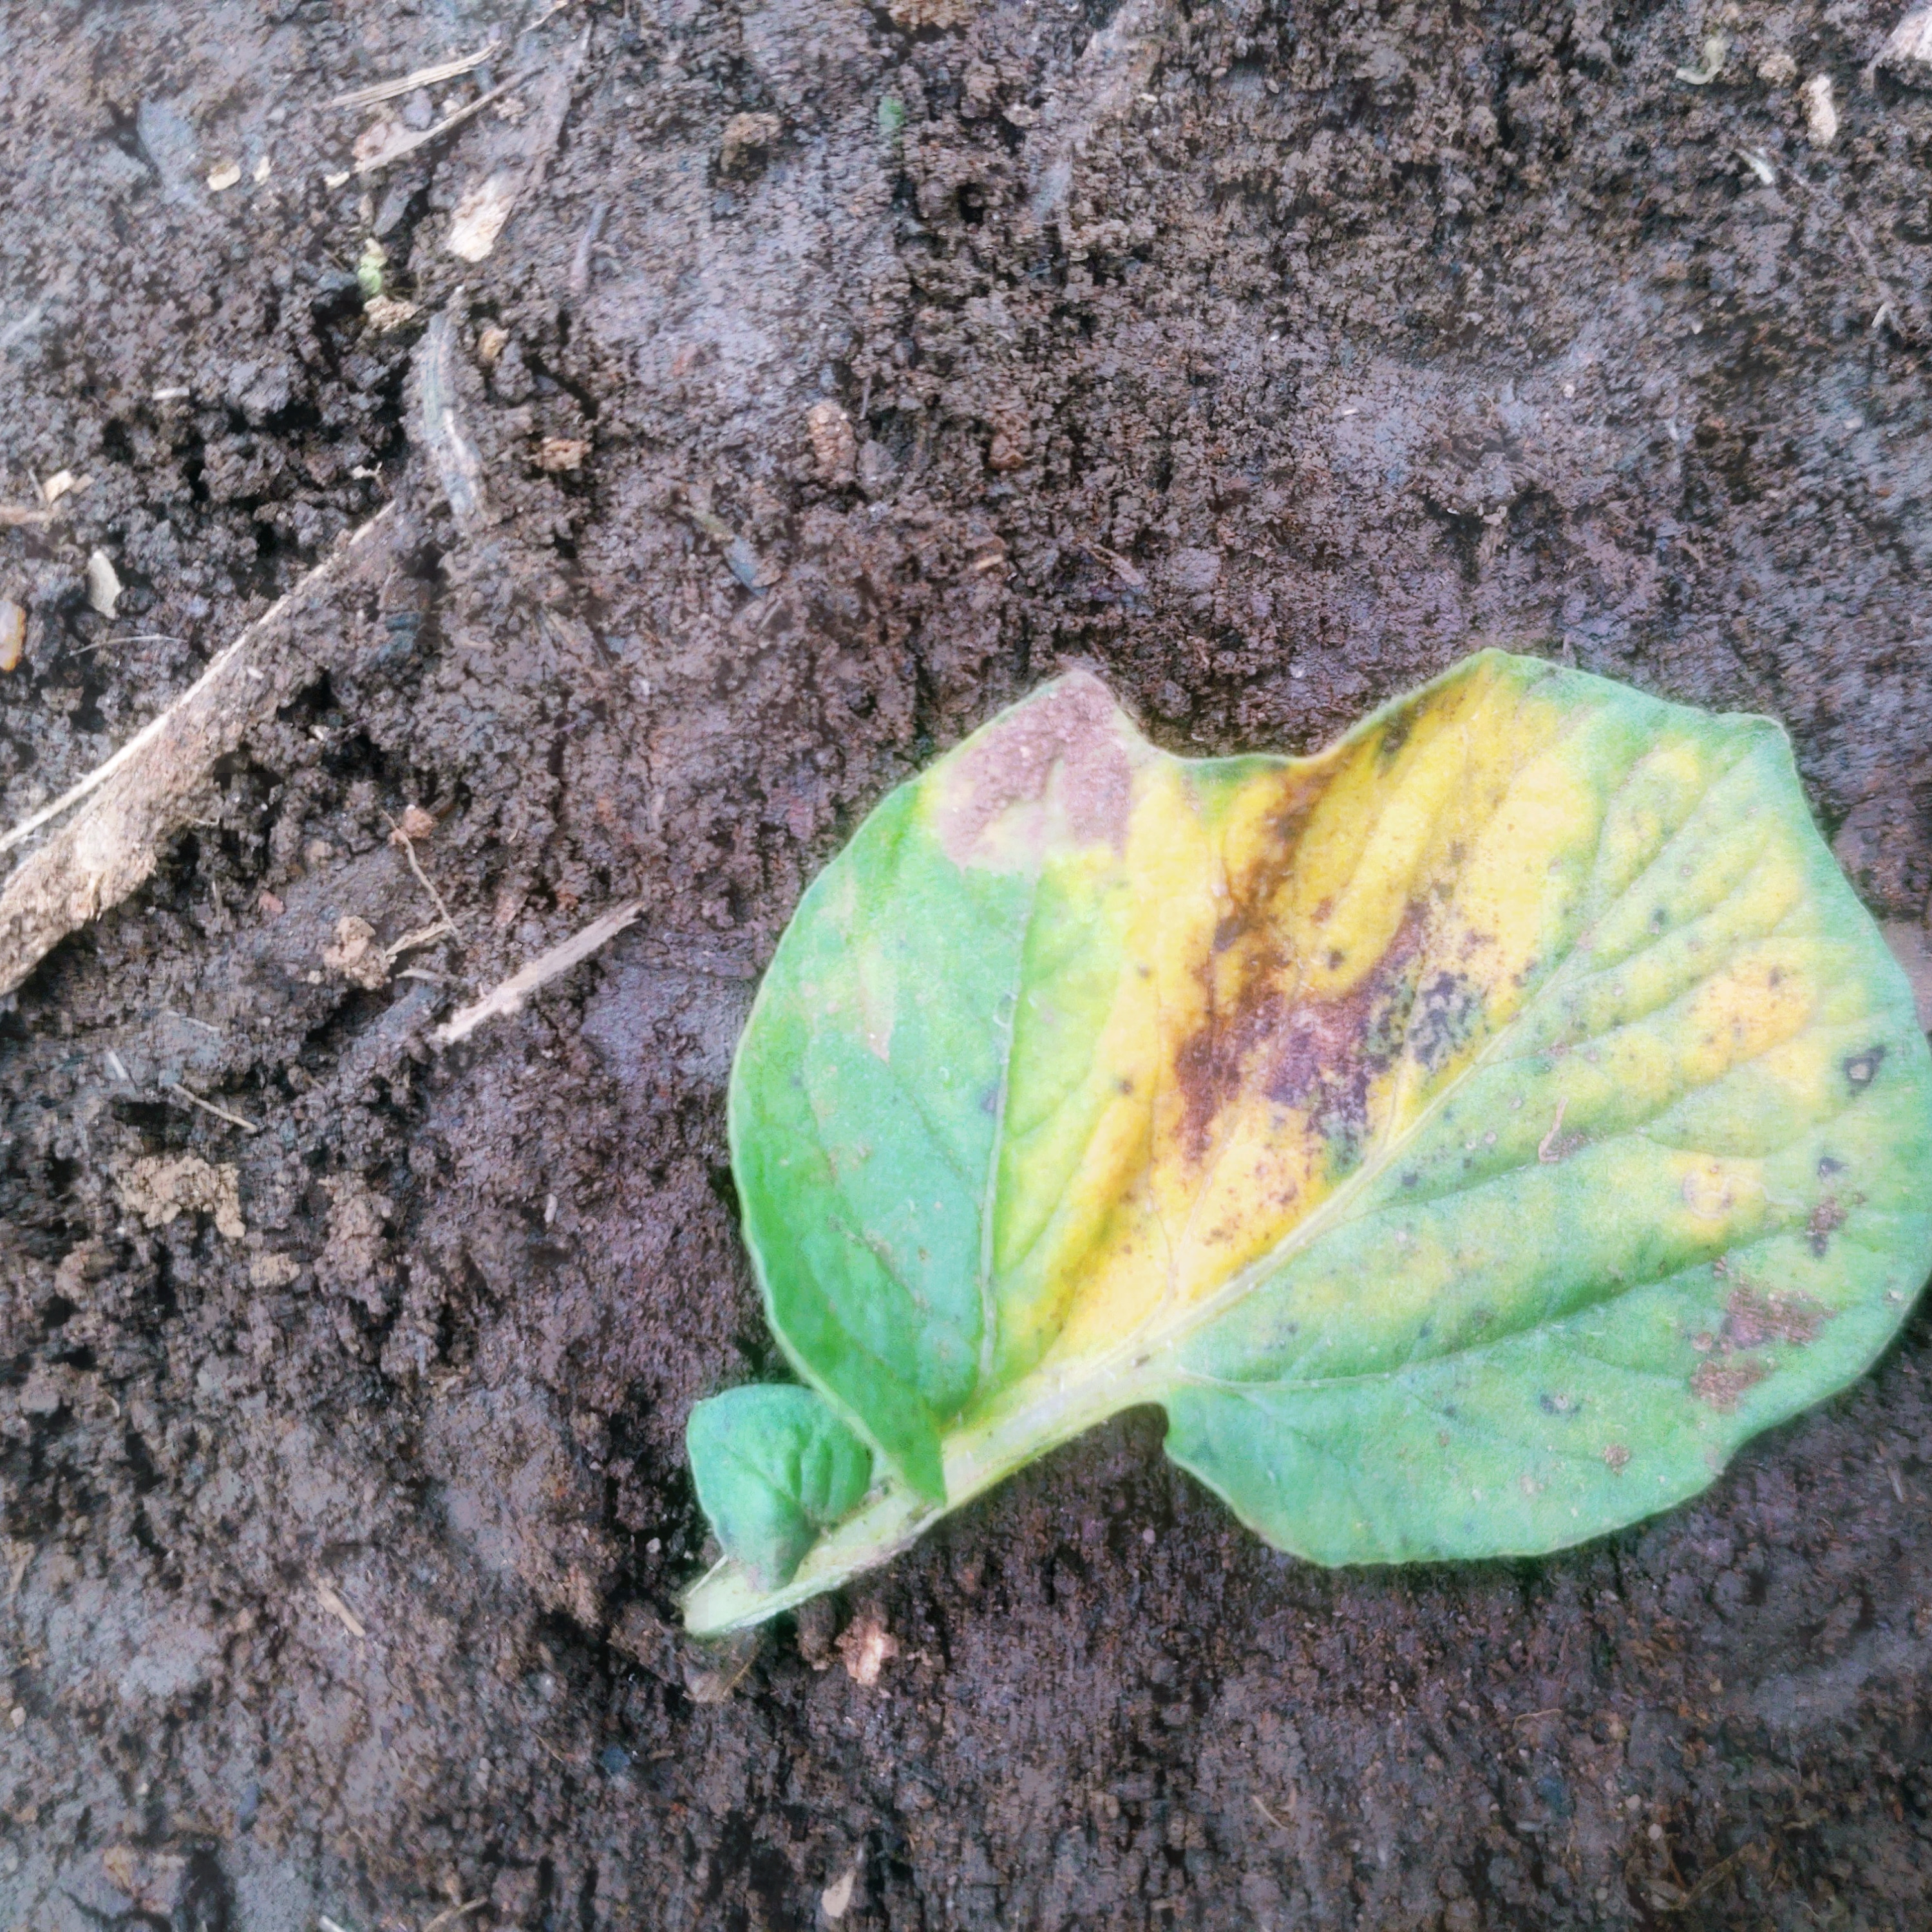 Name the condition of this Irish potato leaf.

late blight
